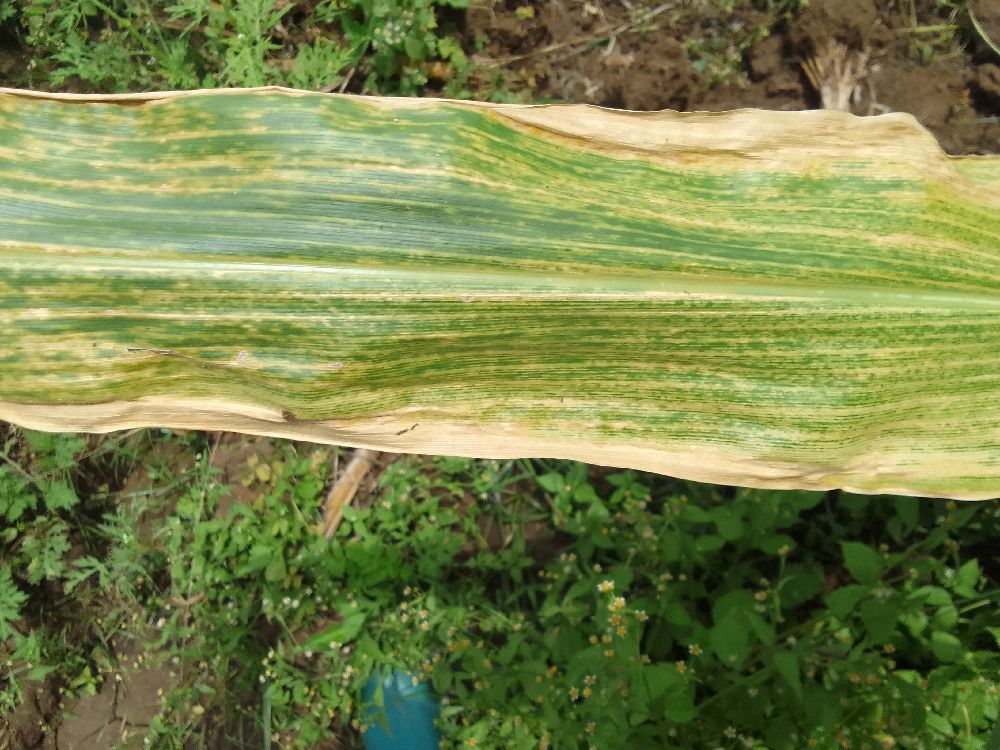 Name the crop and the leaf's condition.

maize, maize lethal necrosis
